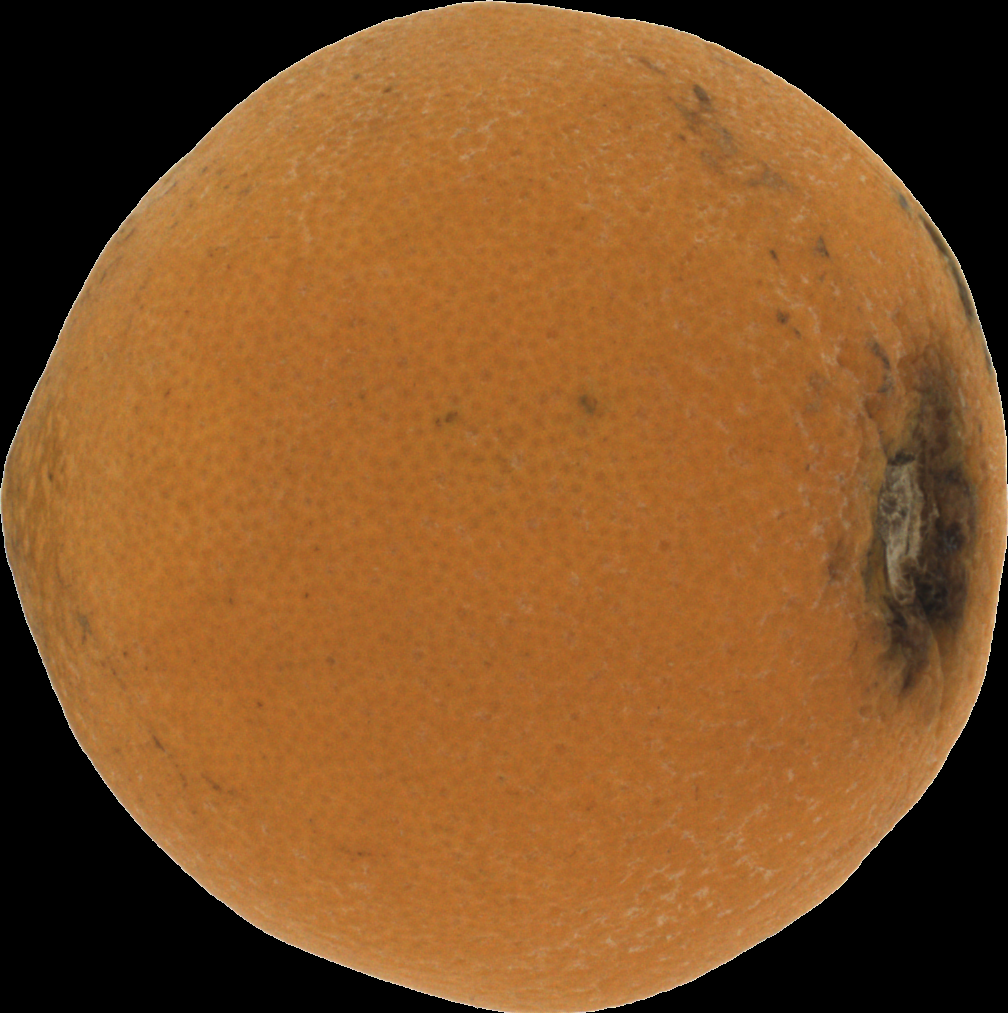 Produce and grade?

orange, bad
